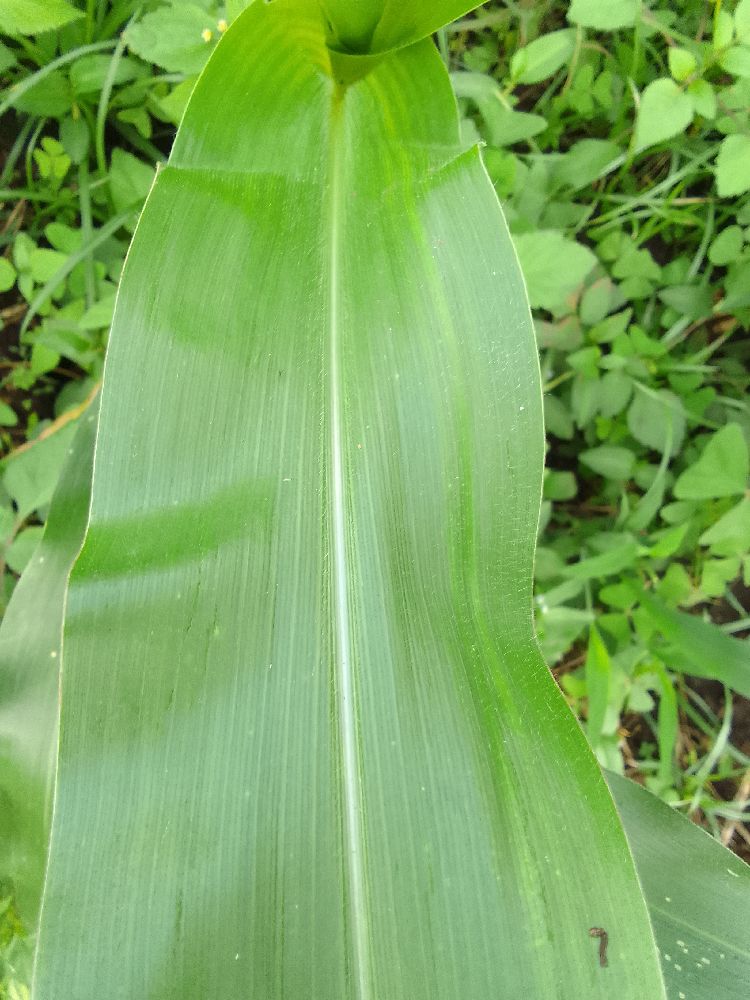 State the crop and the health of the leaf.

maize, healthy
